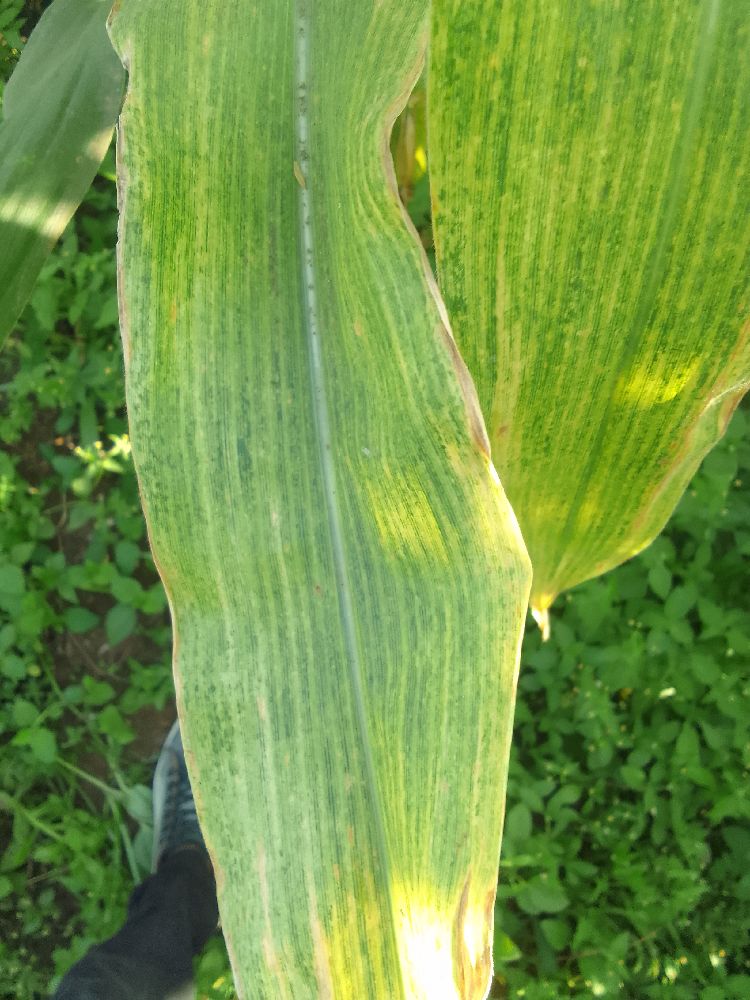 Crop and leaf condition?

maize, maize lethal necrosis
